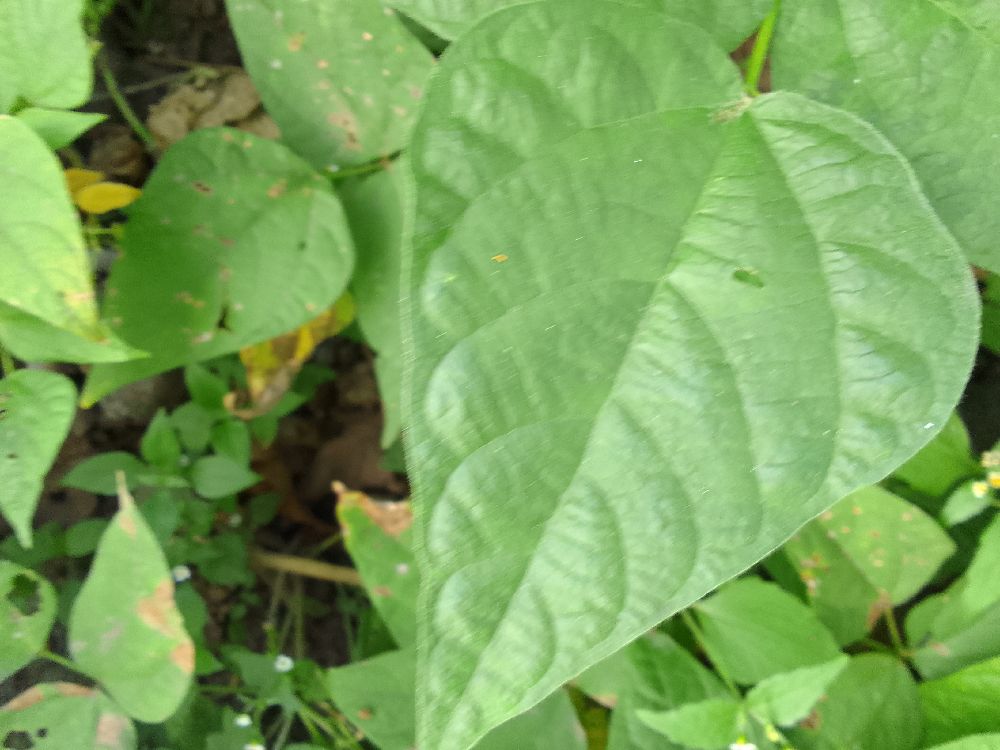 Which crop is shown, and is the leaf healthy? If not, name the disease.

common bean, healthy
